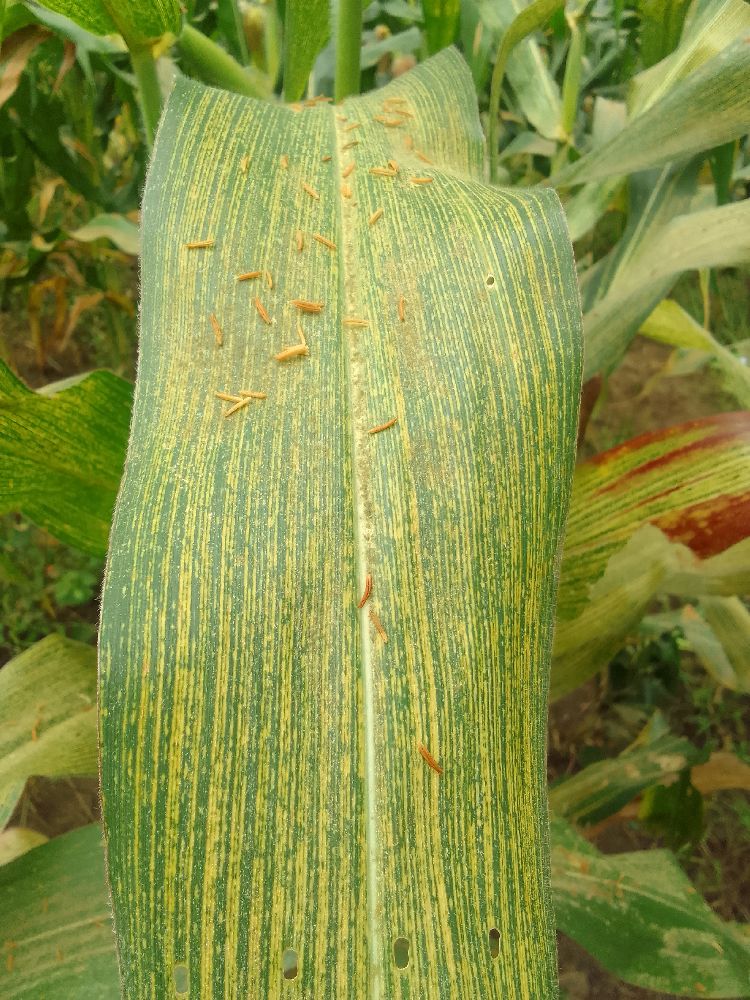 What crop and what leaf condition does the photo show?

maize, maize streak virus
